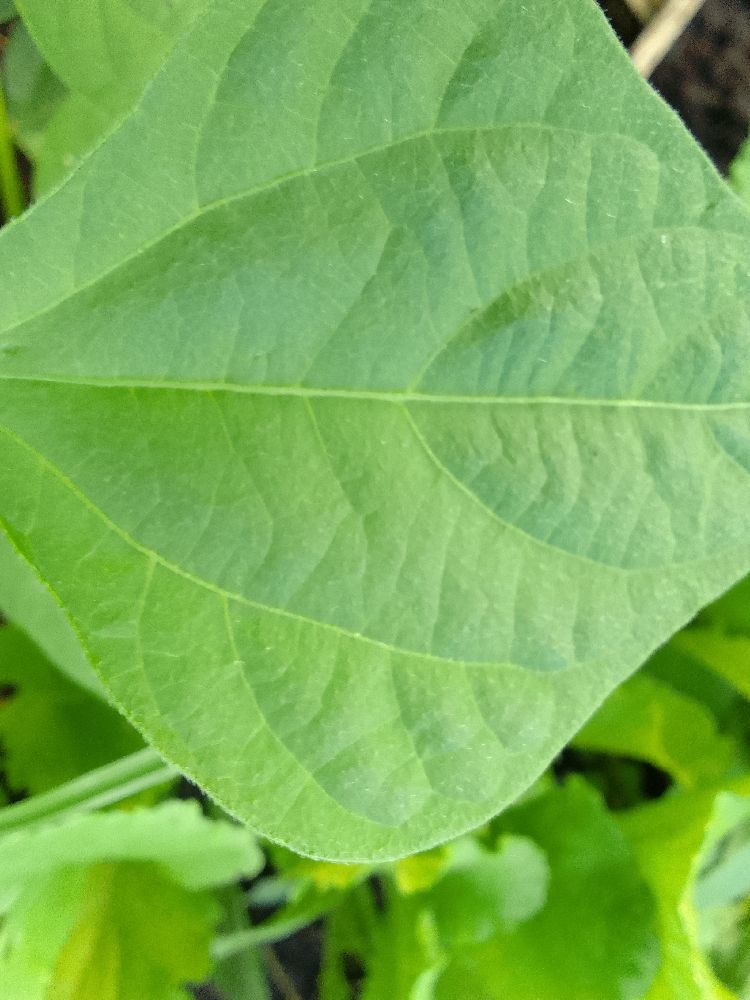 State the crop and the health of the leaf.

common bean, healthy
